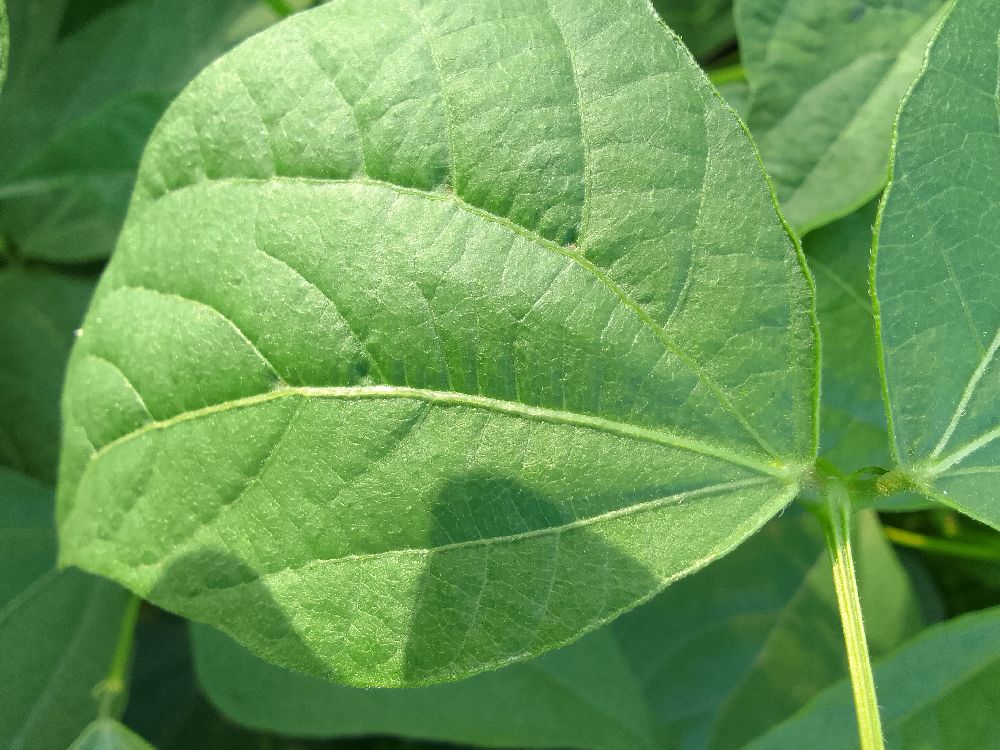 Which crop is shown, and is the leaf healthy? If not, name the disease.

common bean, healthy
